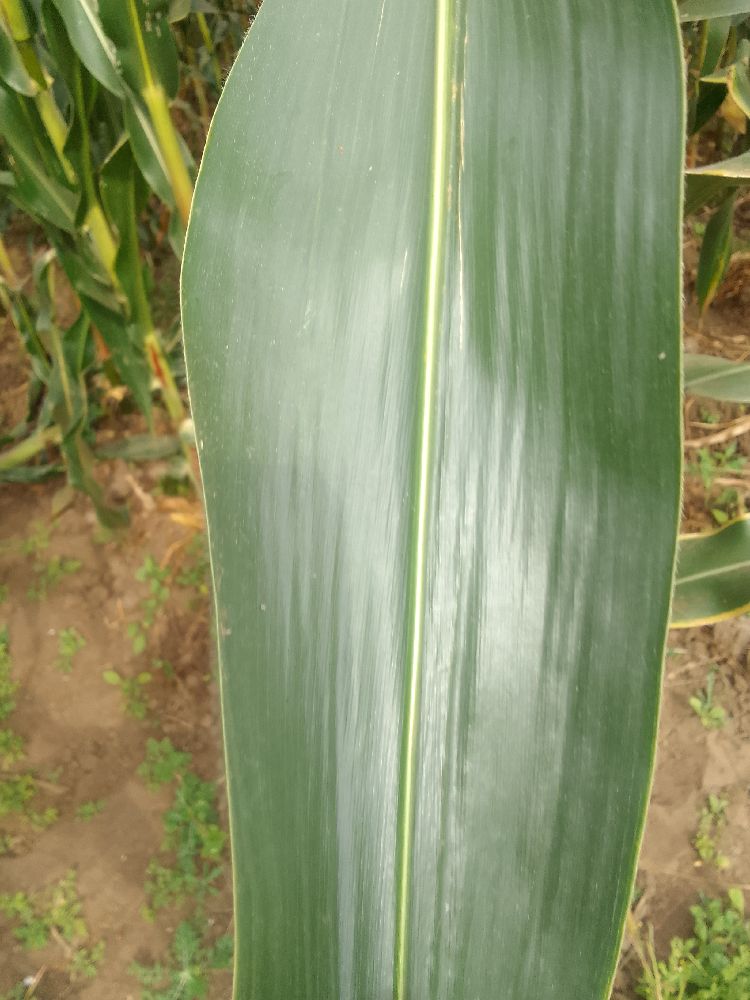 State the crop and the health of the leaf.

maize, healthy
